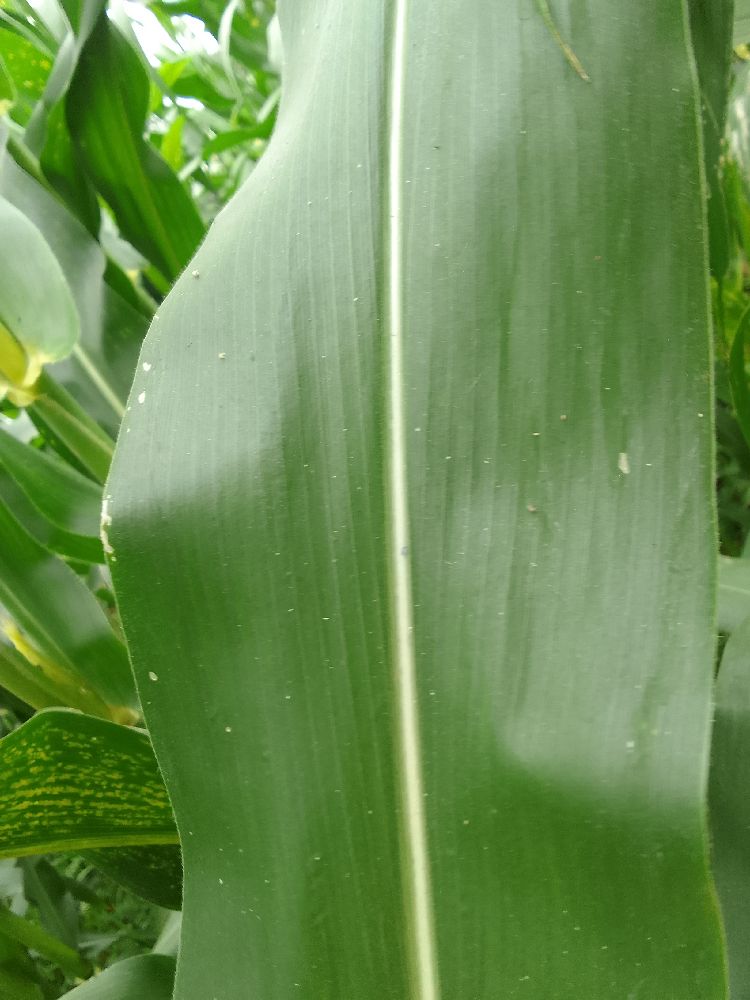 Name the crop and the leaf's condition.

maize, healthy
